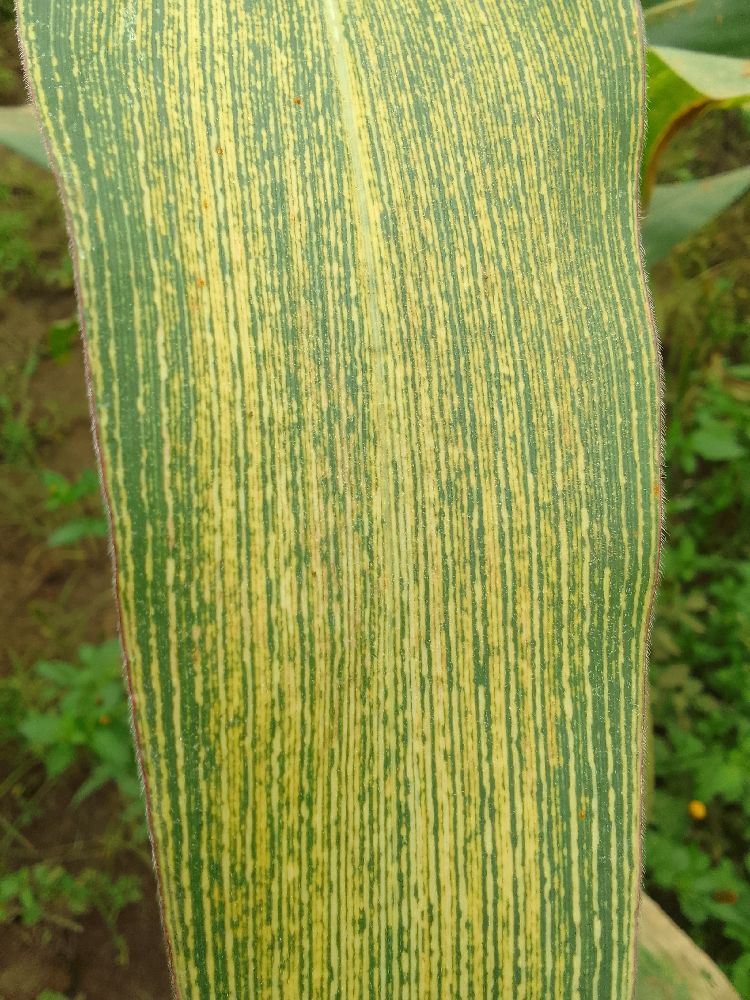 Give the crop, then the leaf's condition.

maize, maize streak virus
